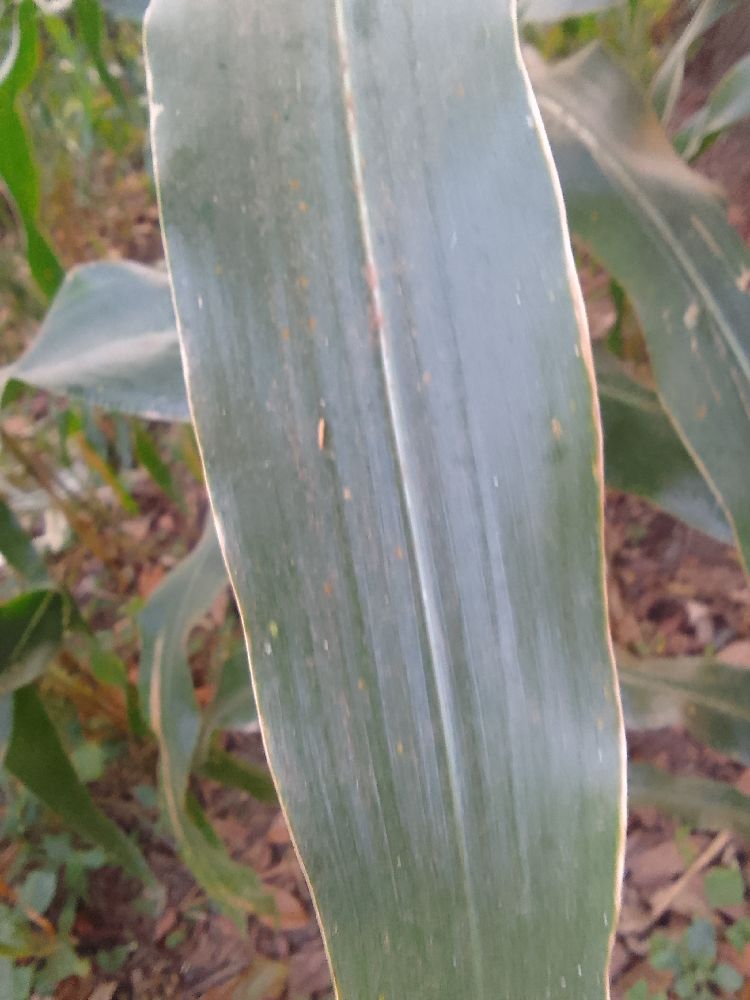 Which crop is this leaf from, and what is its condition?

maize, healthy
